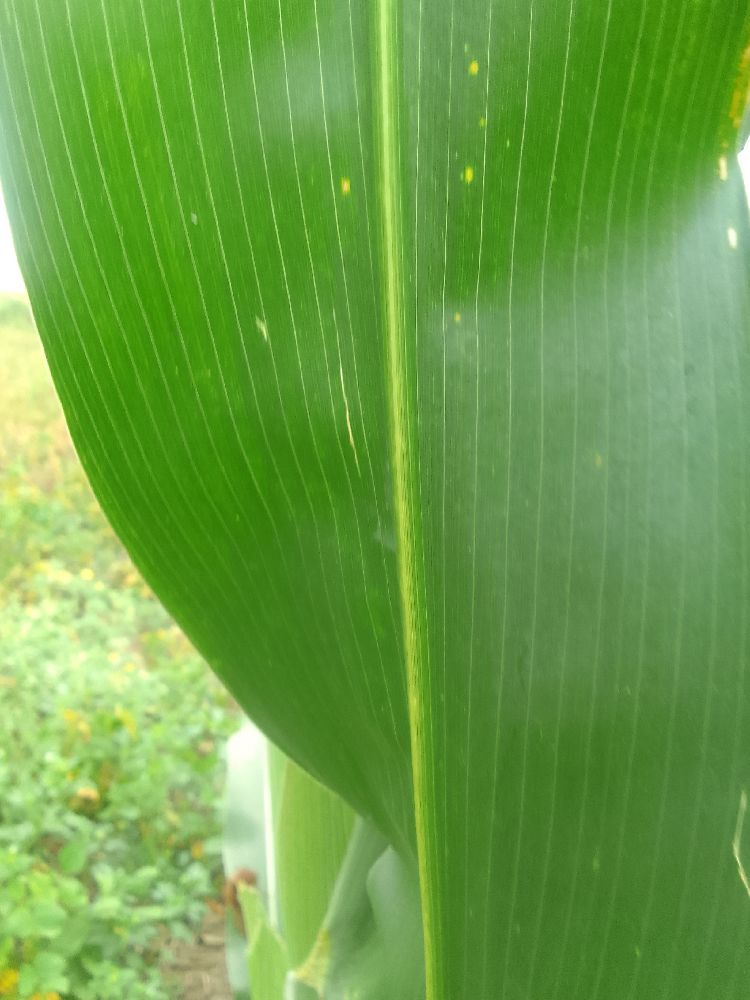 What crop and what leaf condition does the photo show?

maize, healthy
